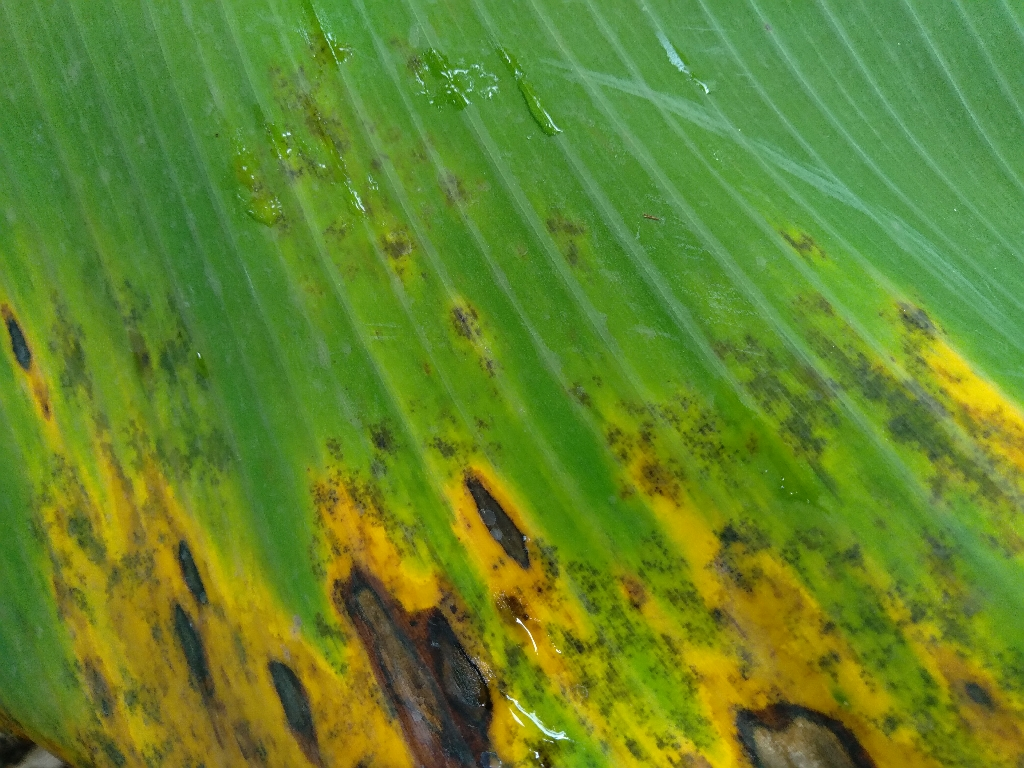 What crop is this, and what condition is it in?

banana, black sigatoka
